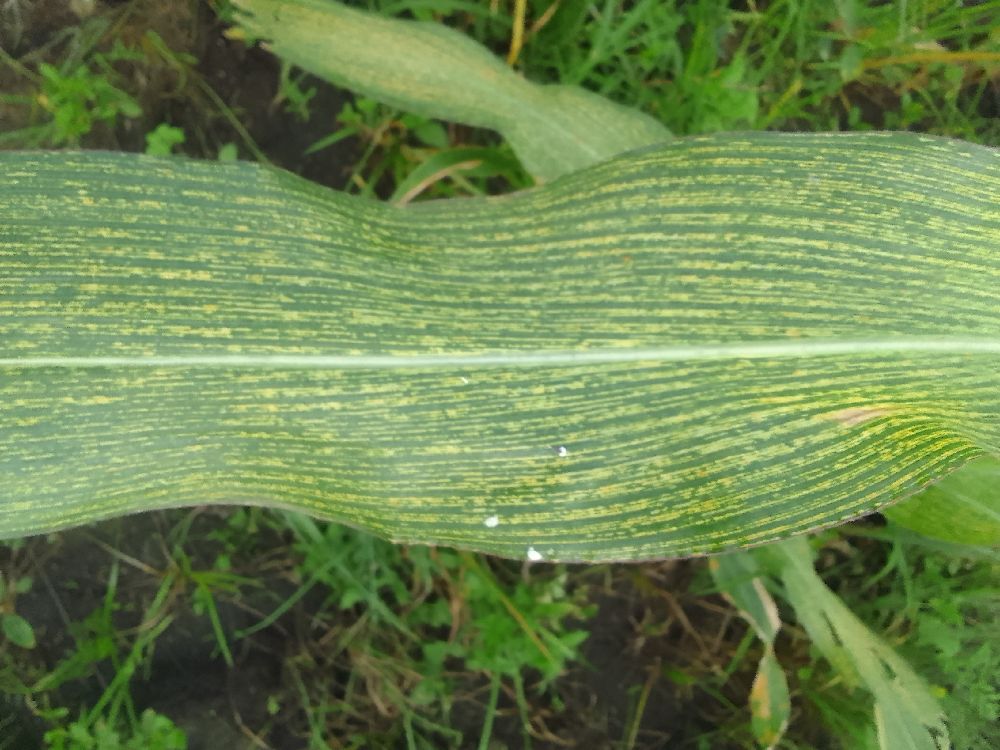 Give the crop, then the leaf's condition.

maize, maize streak virus
